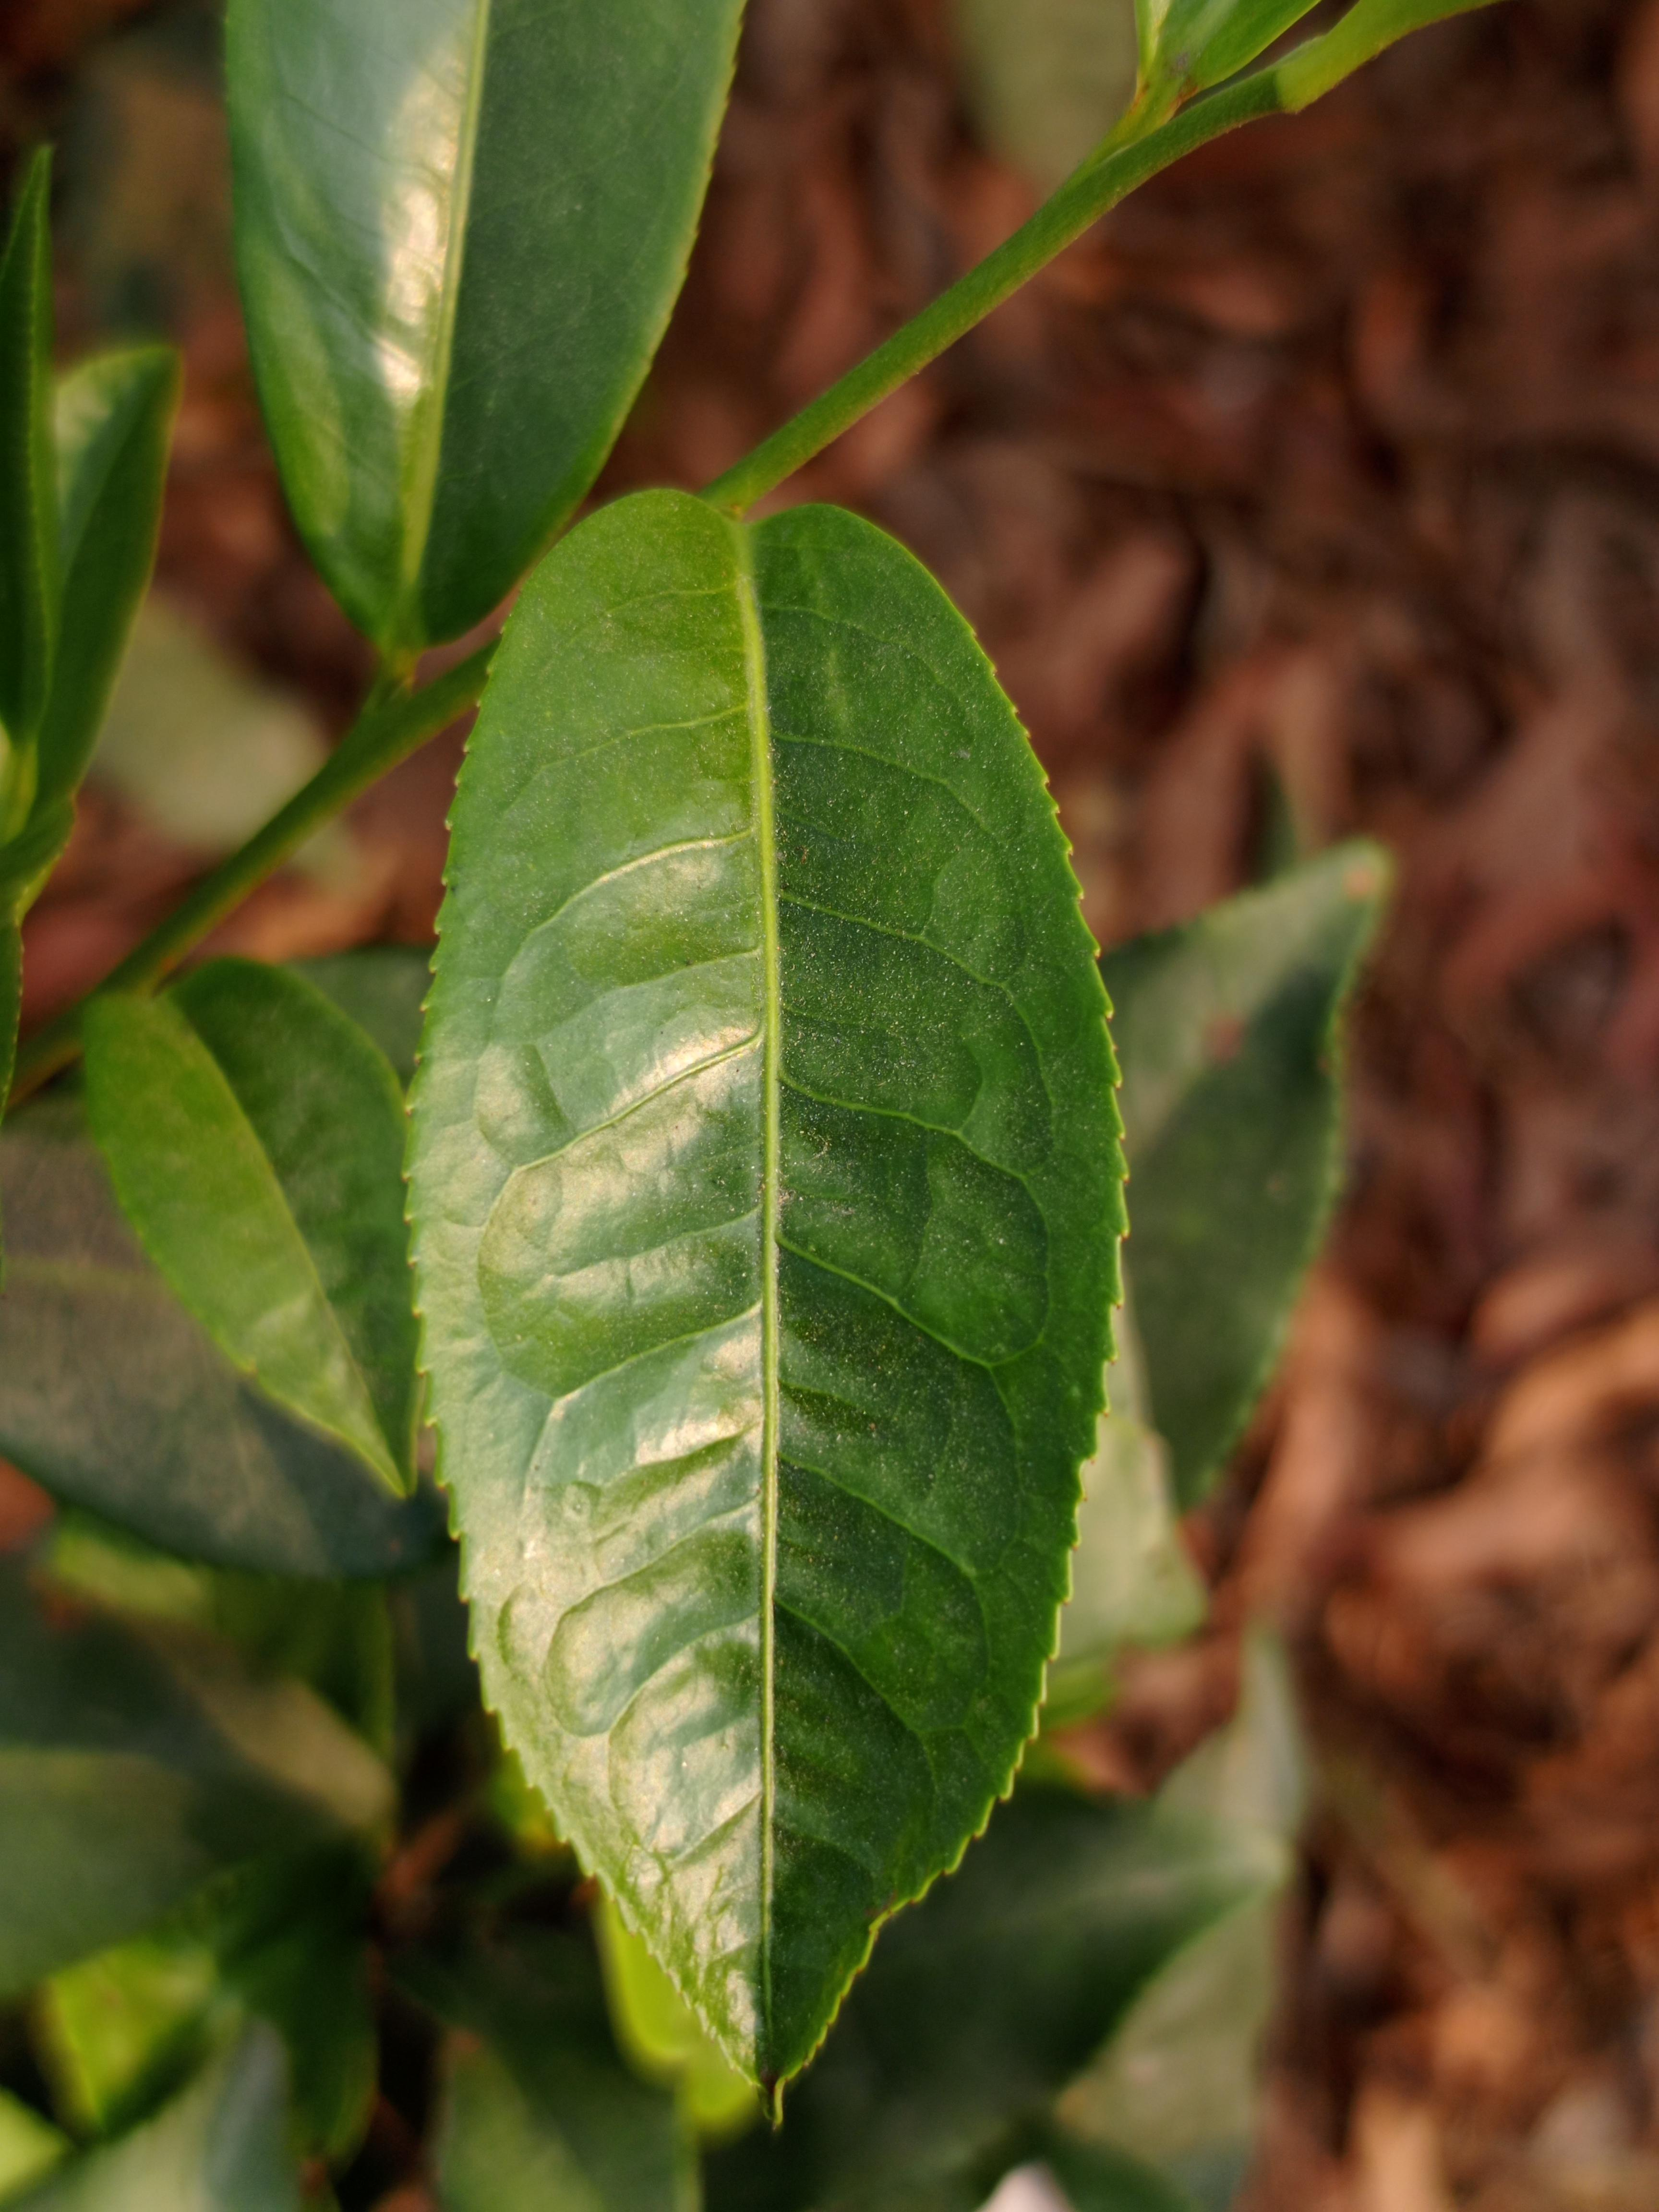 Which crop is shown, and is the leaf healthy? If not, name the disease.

tea, healthy leaf
